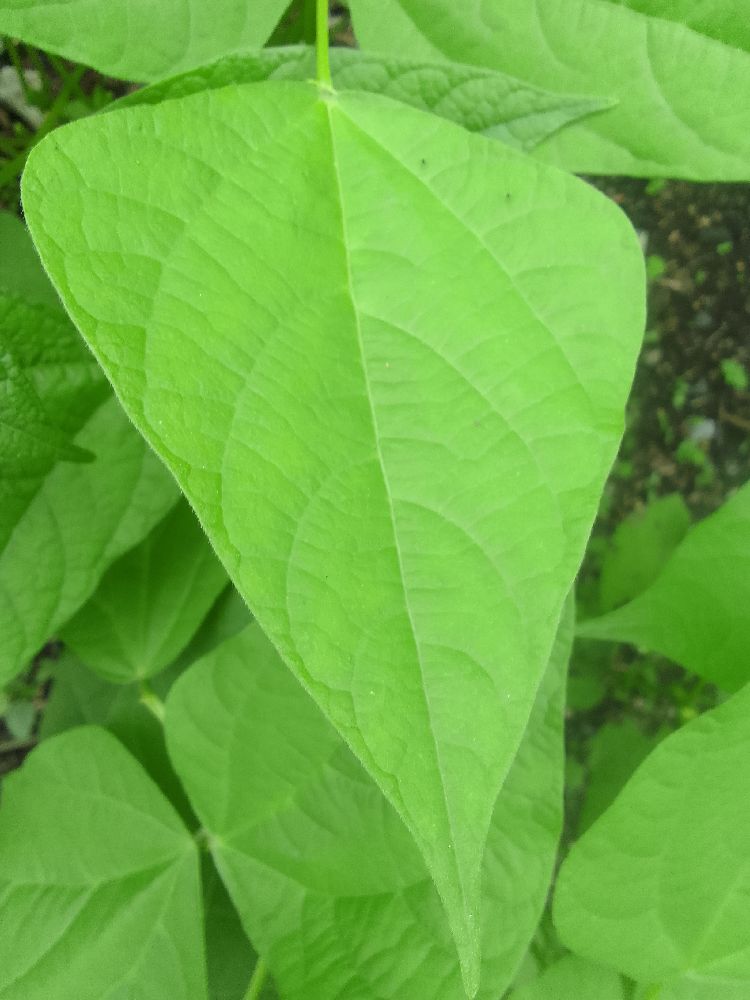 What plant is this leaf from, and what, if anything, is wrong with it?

common bean, healthy
